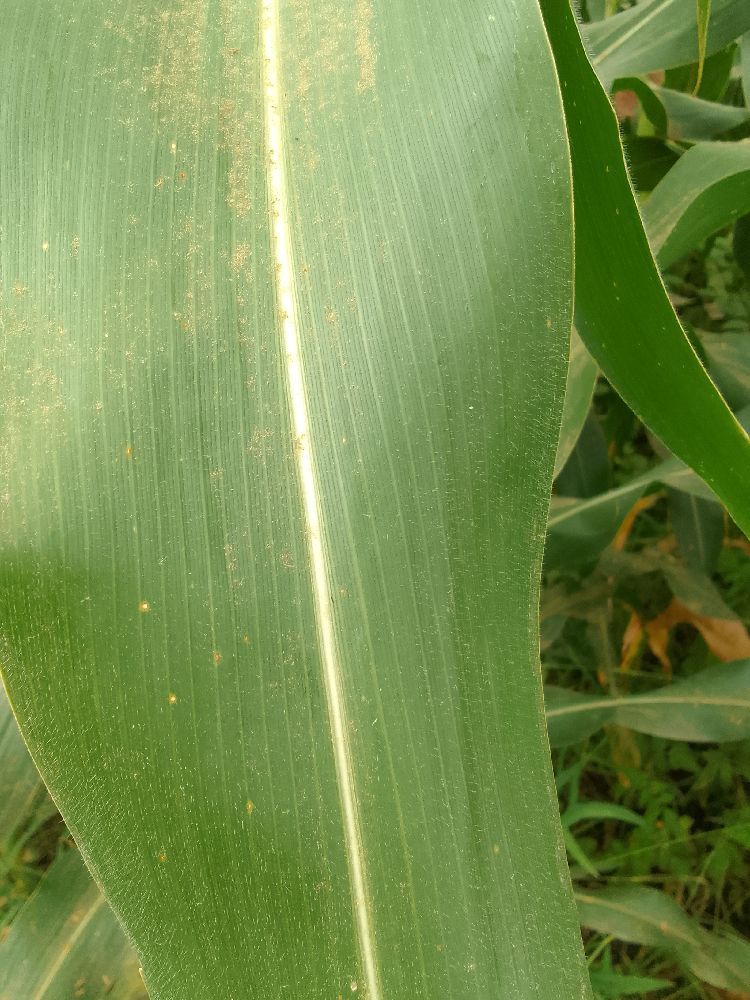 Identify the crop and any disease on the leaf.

maize, healthy
